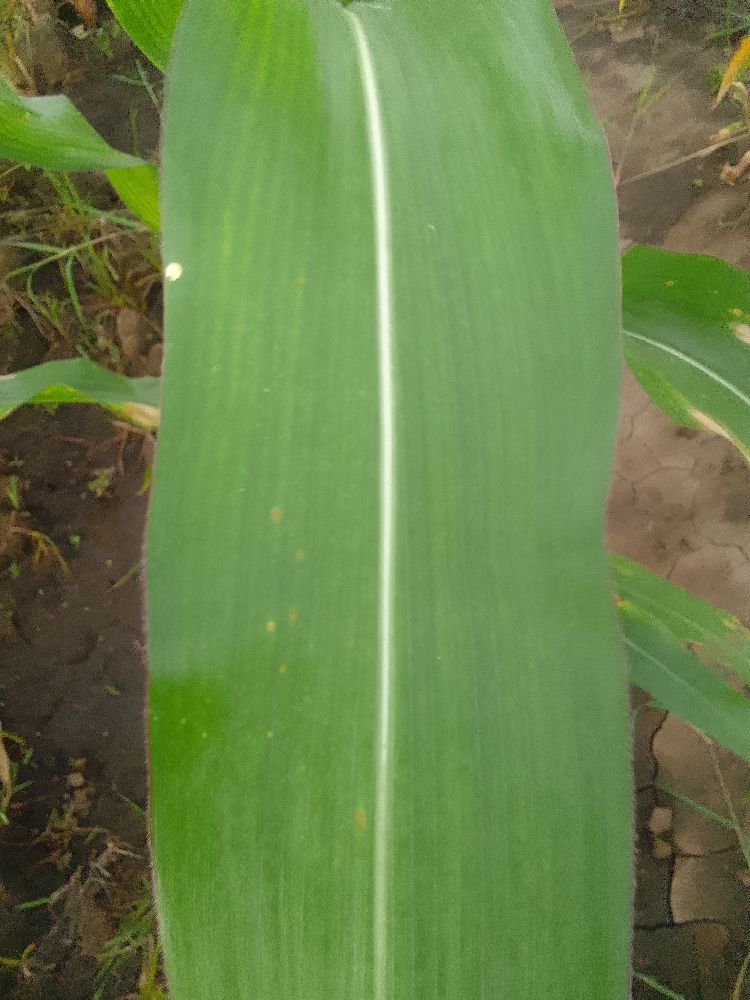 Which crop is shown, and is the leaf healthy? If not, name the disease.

common bean, healthy
